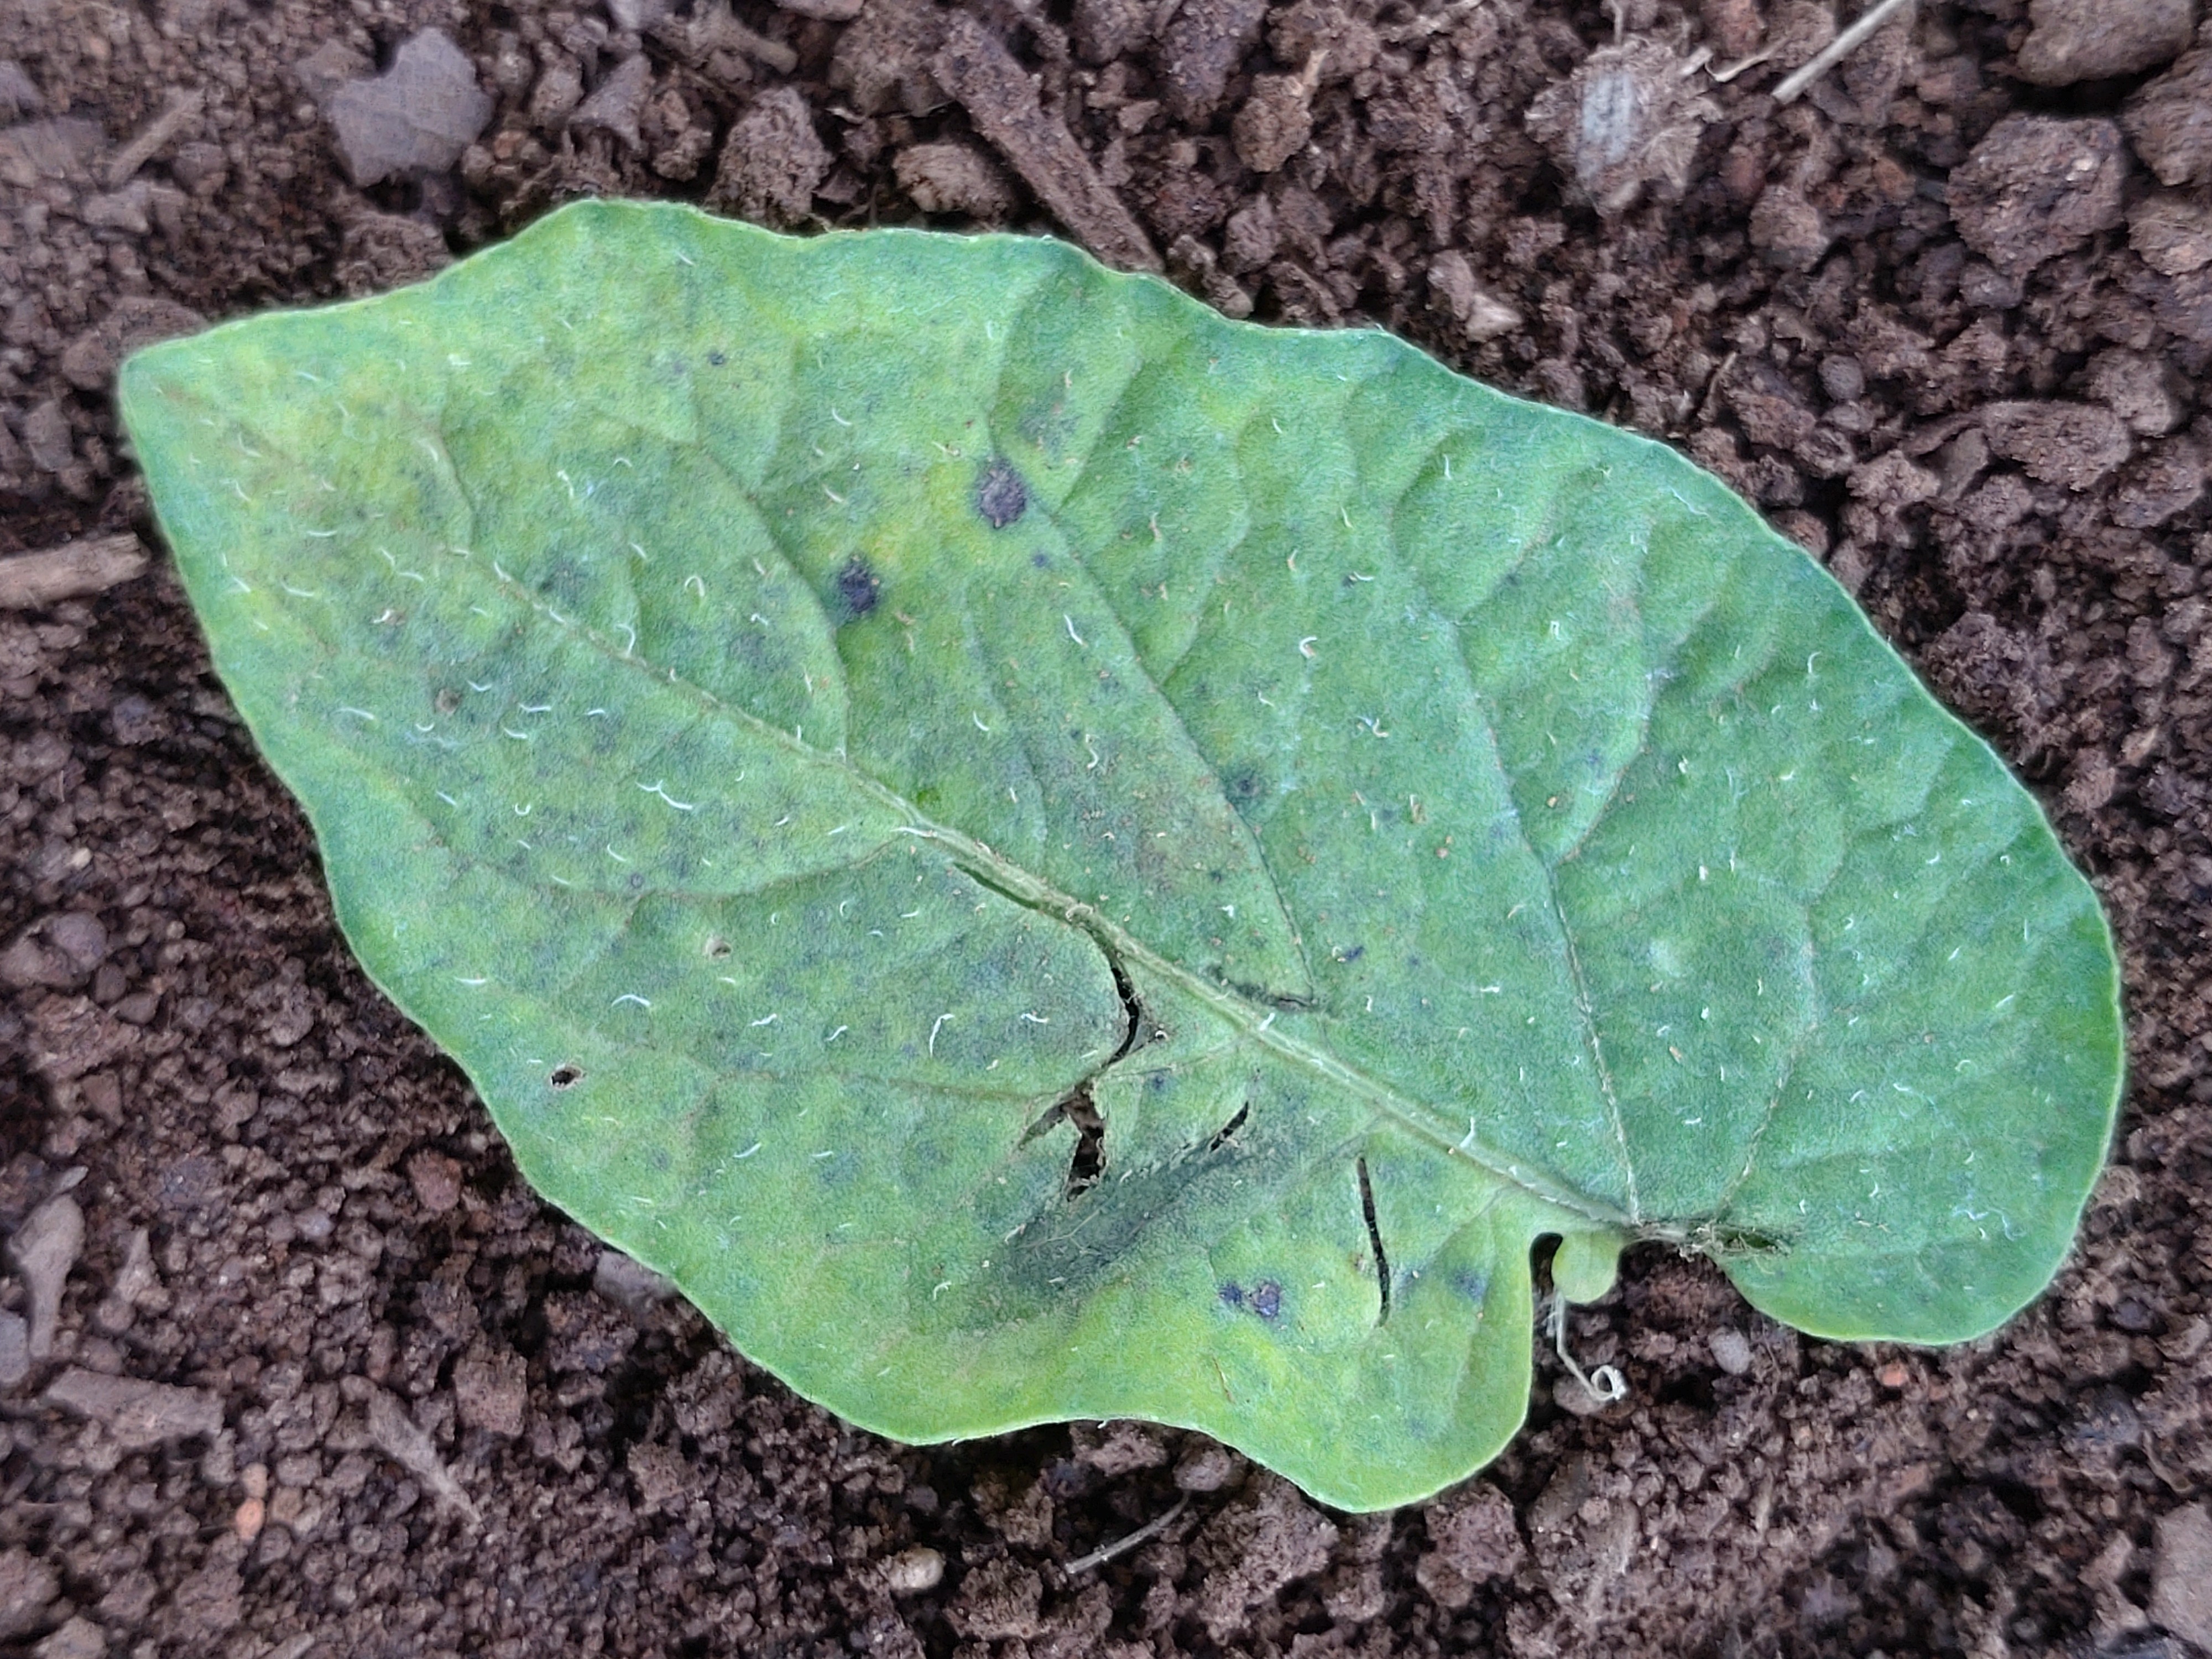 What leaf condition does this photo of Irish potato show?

late blight
